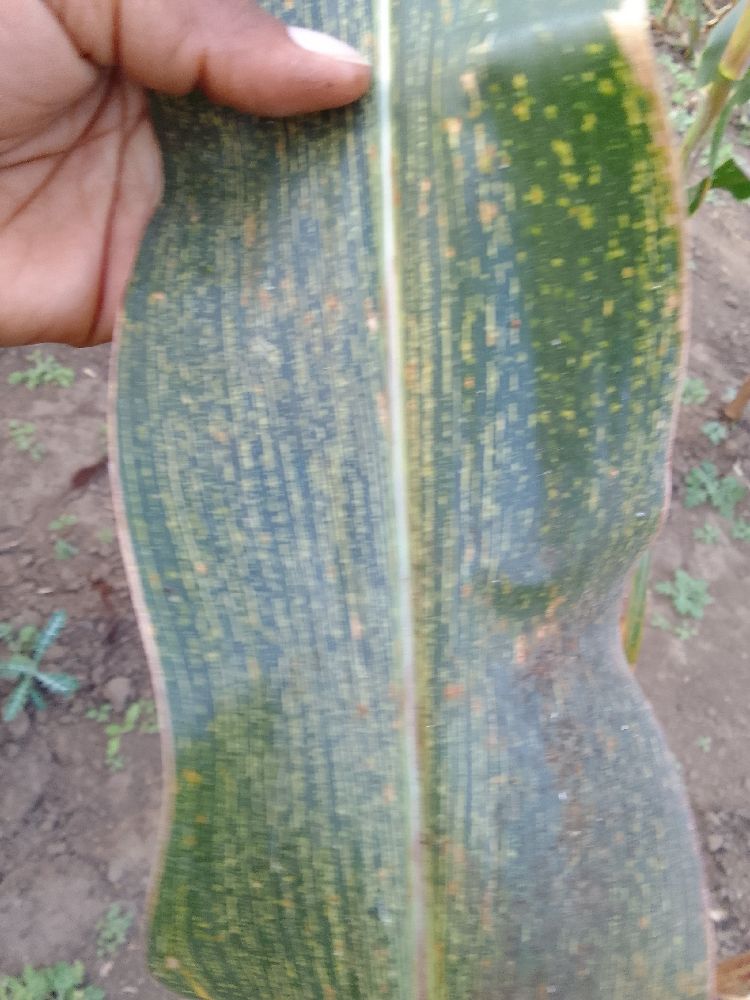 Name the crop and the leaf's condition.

maize, maize streak virus
